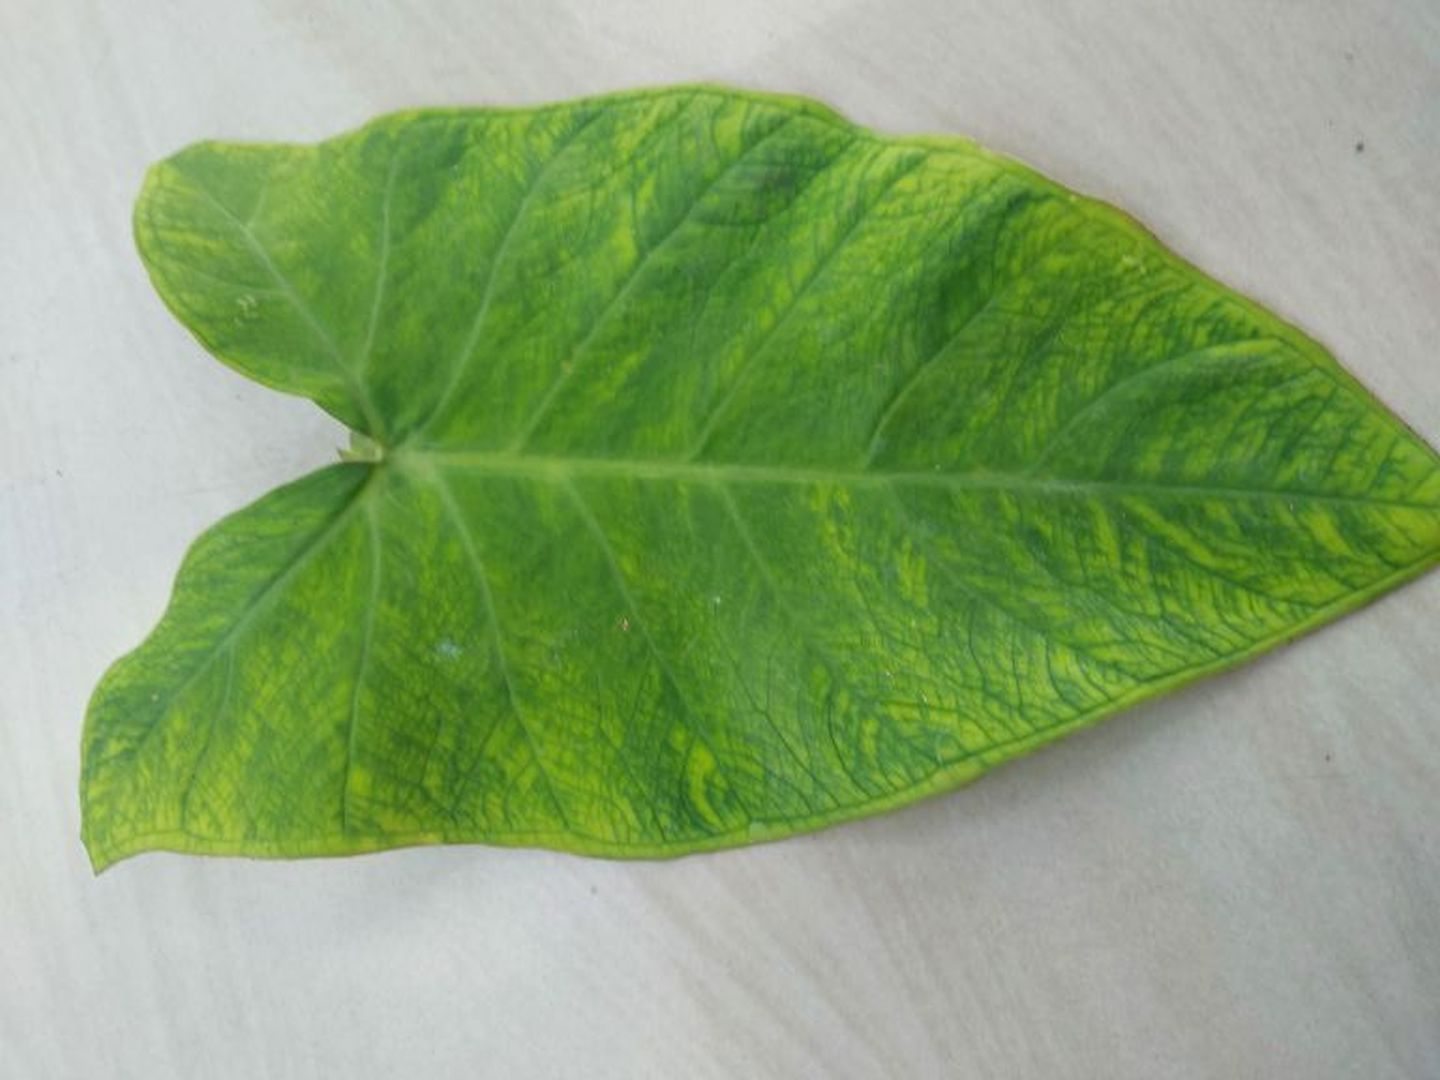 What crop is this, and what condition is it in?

taro, mosaic
